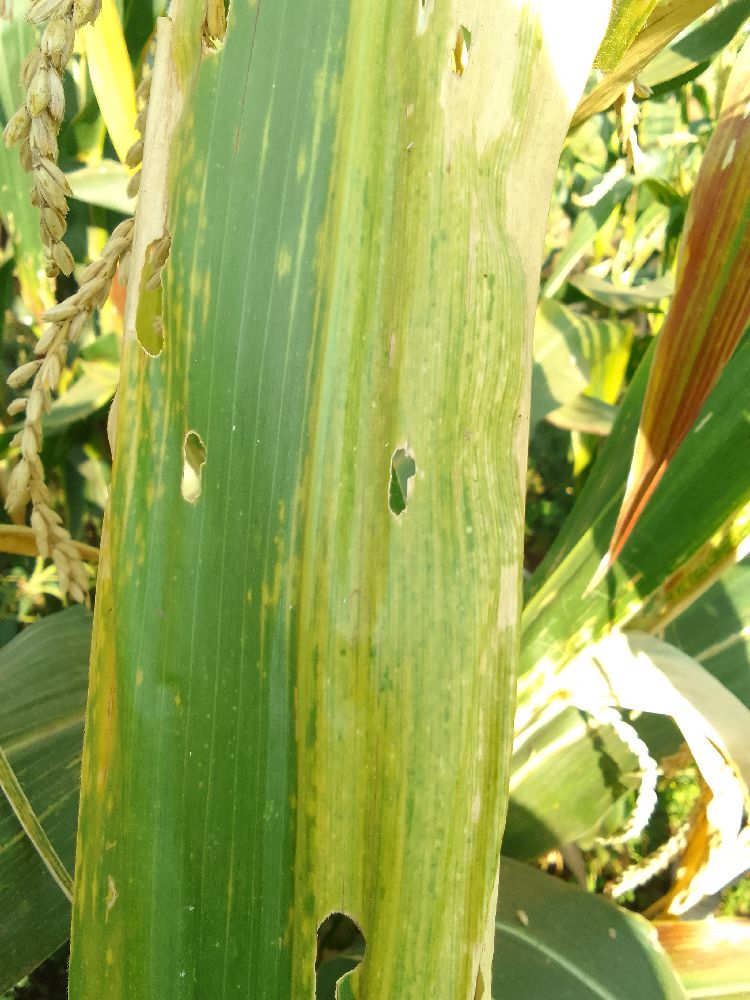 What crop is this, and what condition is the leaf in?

maize, maize lethal necrosis
